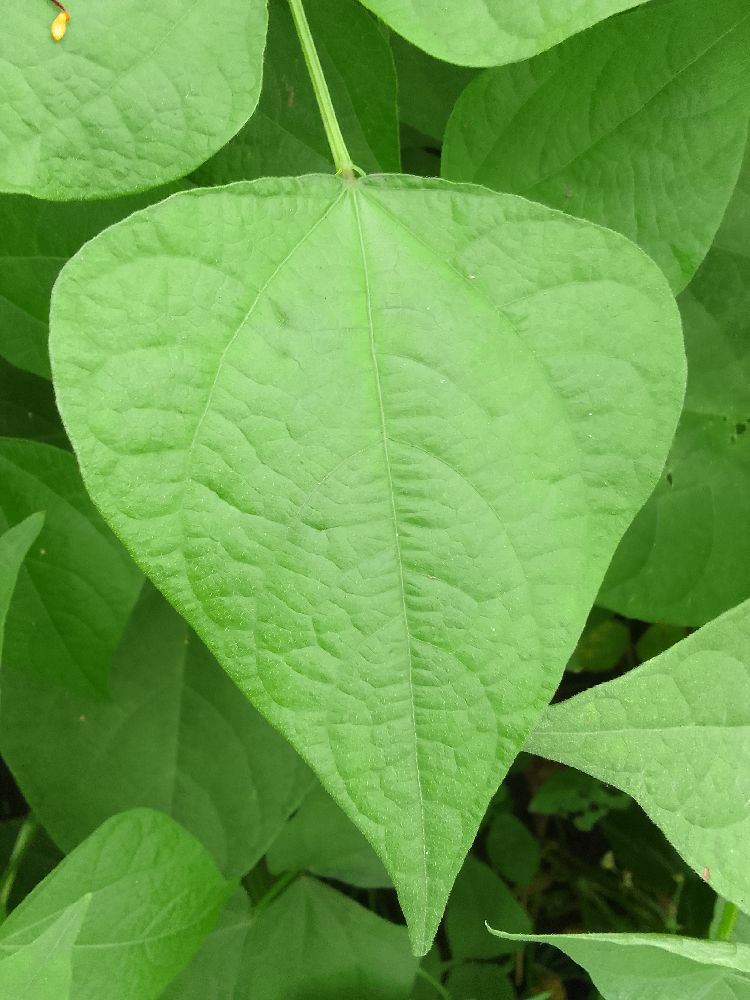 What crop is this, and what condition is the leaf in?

common bean, healthy
